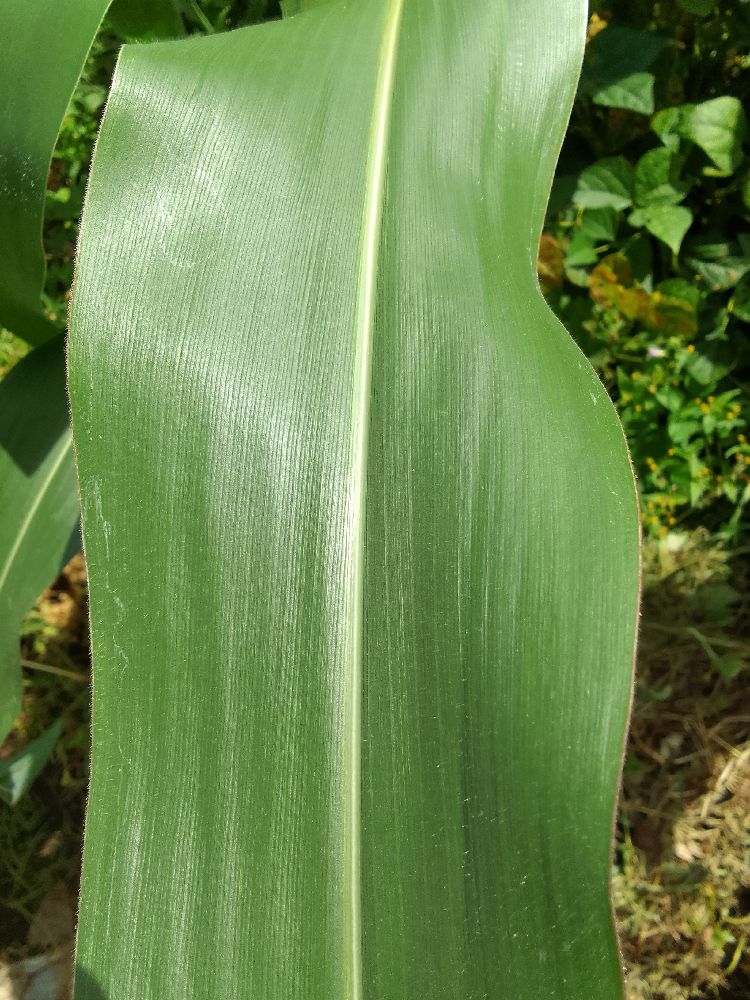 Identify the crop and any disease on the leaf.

maize, healthy
